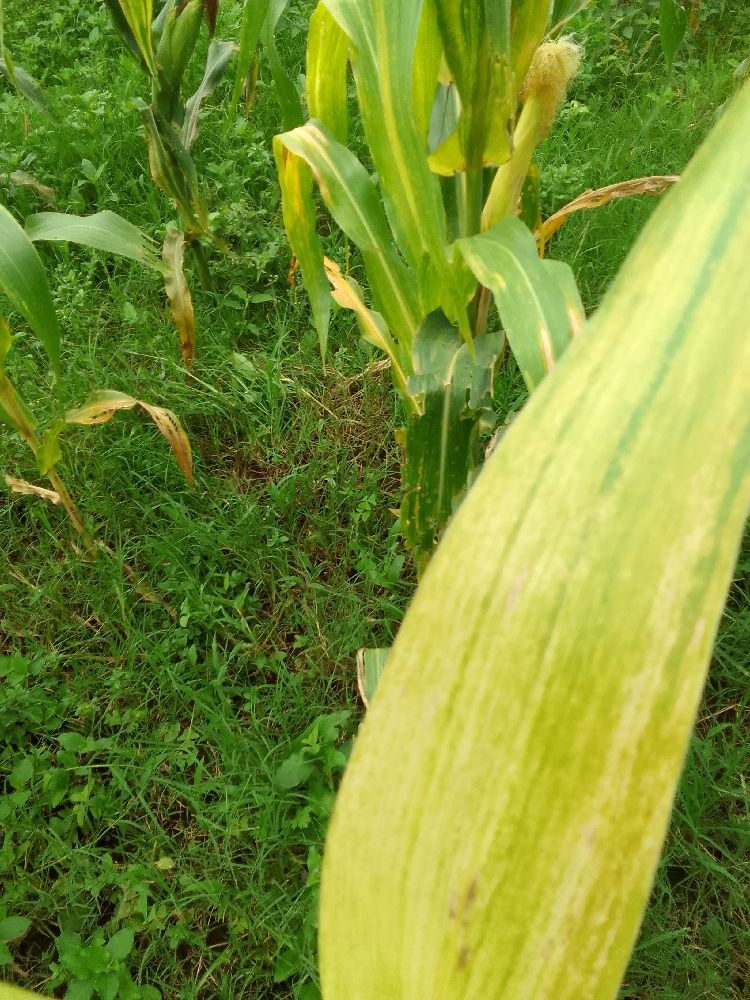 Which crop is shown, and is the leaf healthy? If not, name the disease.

maize, maize lethal necrosis
